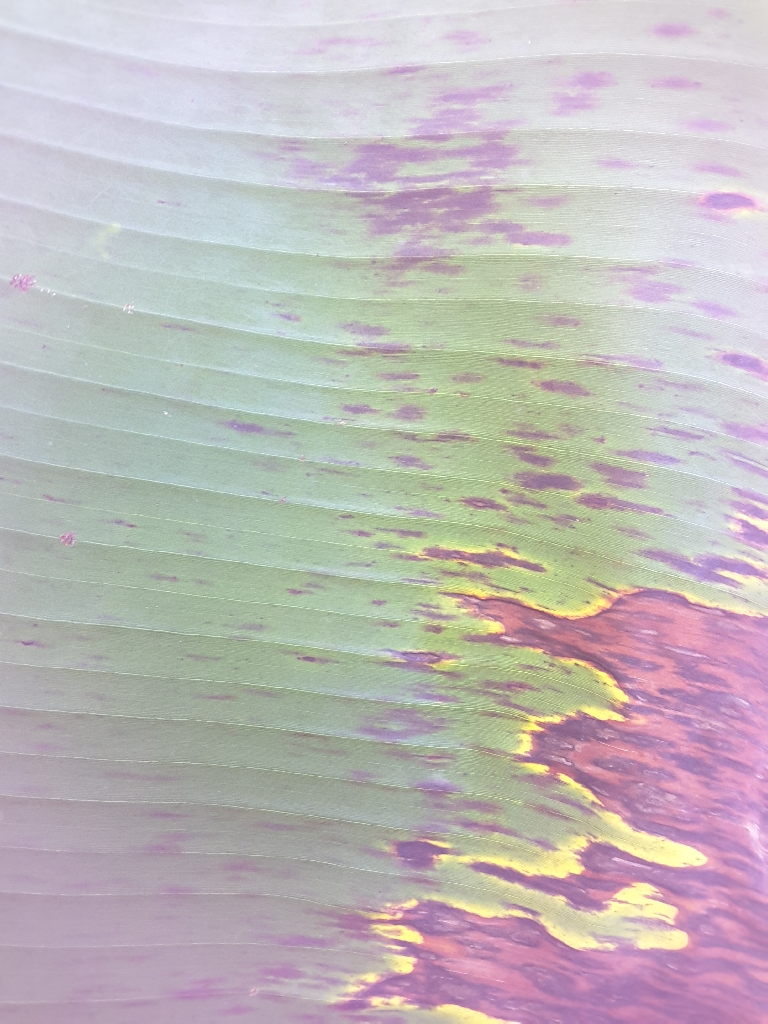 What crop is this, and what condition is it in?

banana, black sigatoka
